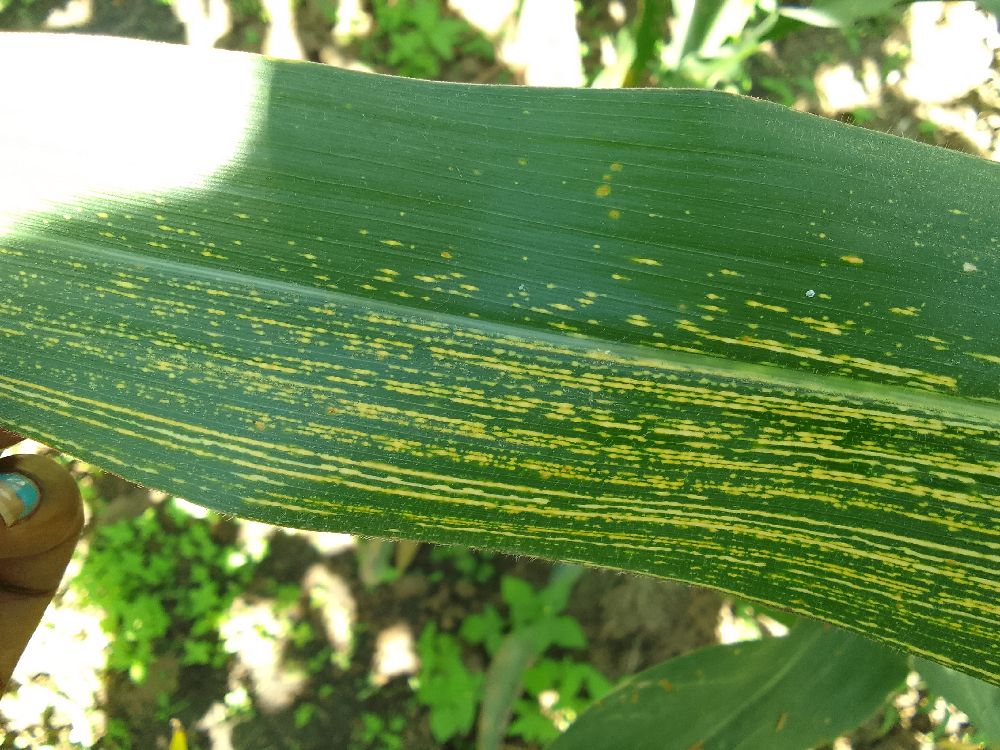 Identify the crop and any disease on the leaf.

maize, maize streak virus
